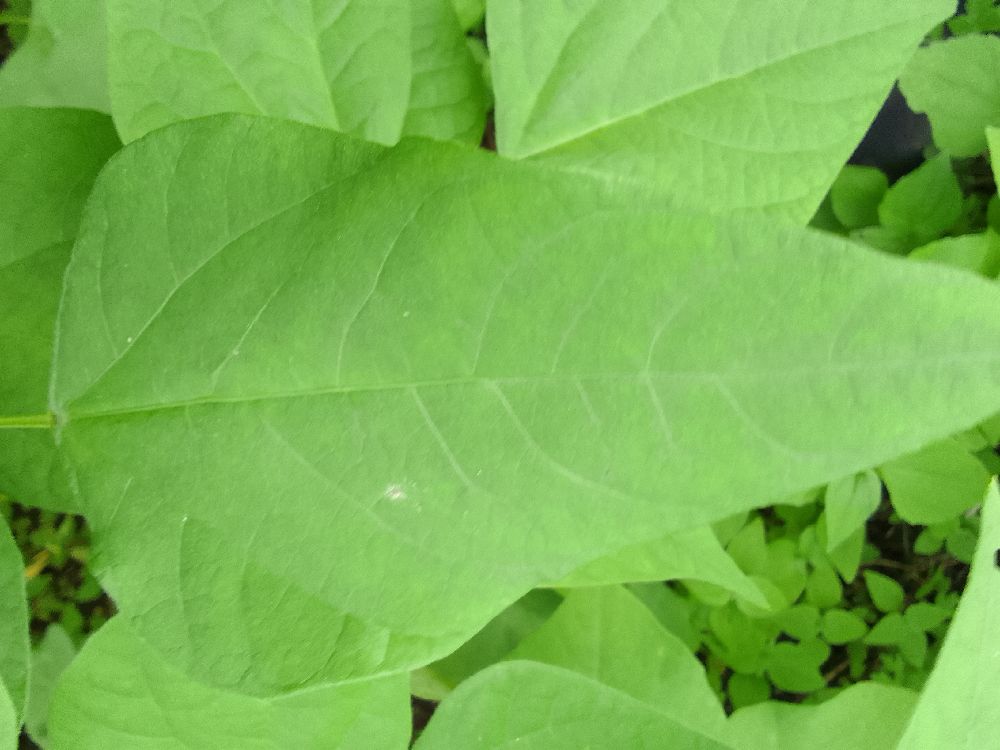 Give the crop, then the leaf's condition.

common bean, healthy
